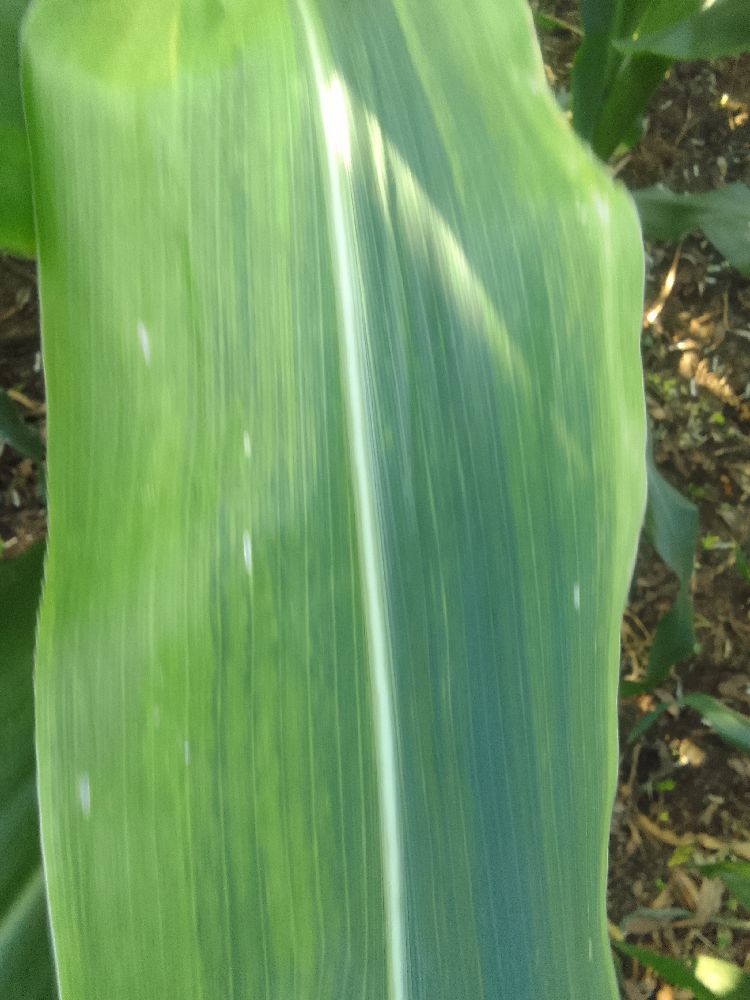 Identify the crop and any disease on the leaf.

maize, maize lethal necrosis
